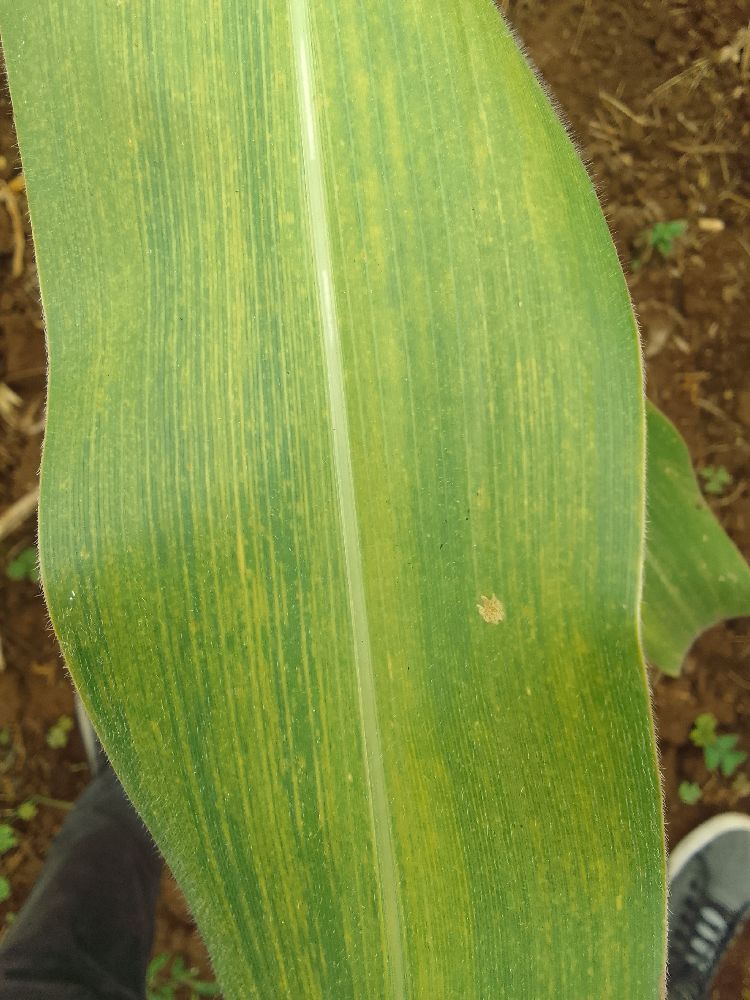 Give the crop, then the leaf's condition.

maize, maize lethal necrosis
